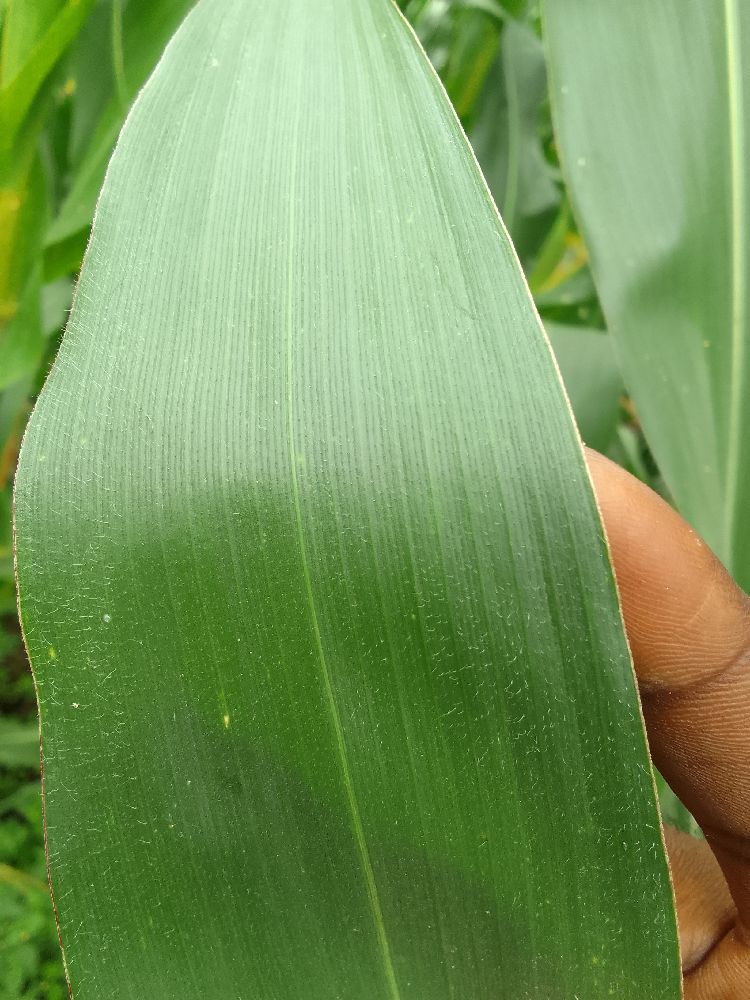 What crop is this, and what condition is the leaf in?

maize, healthy
